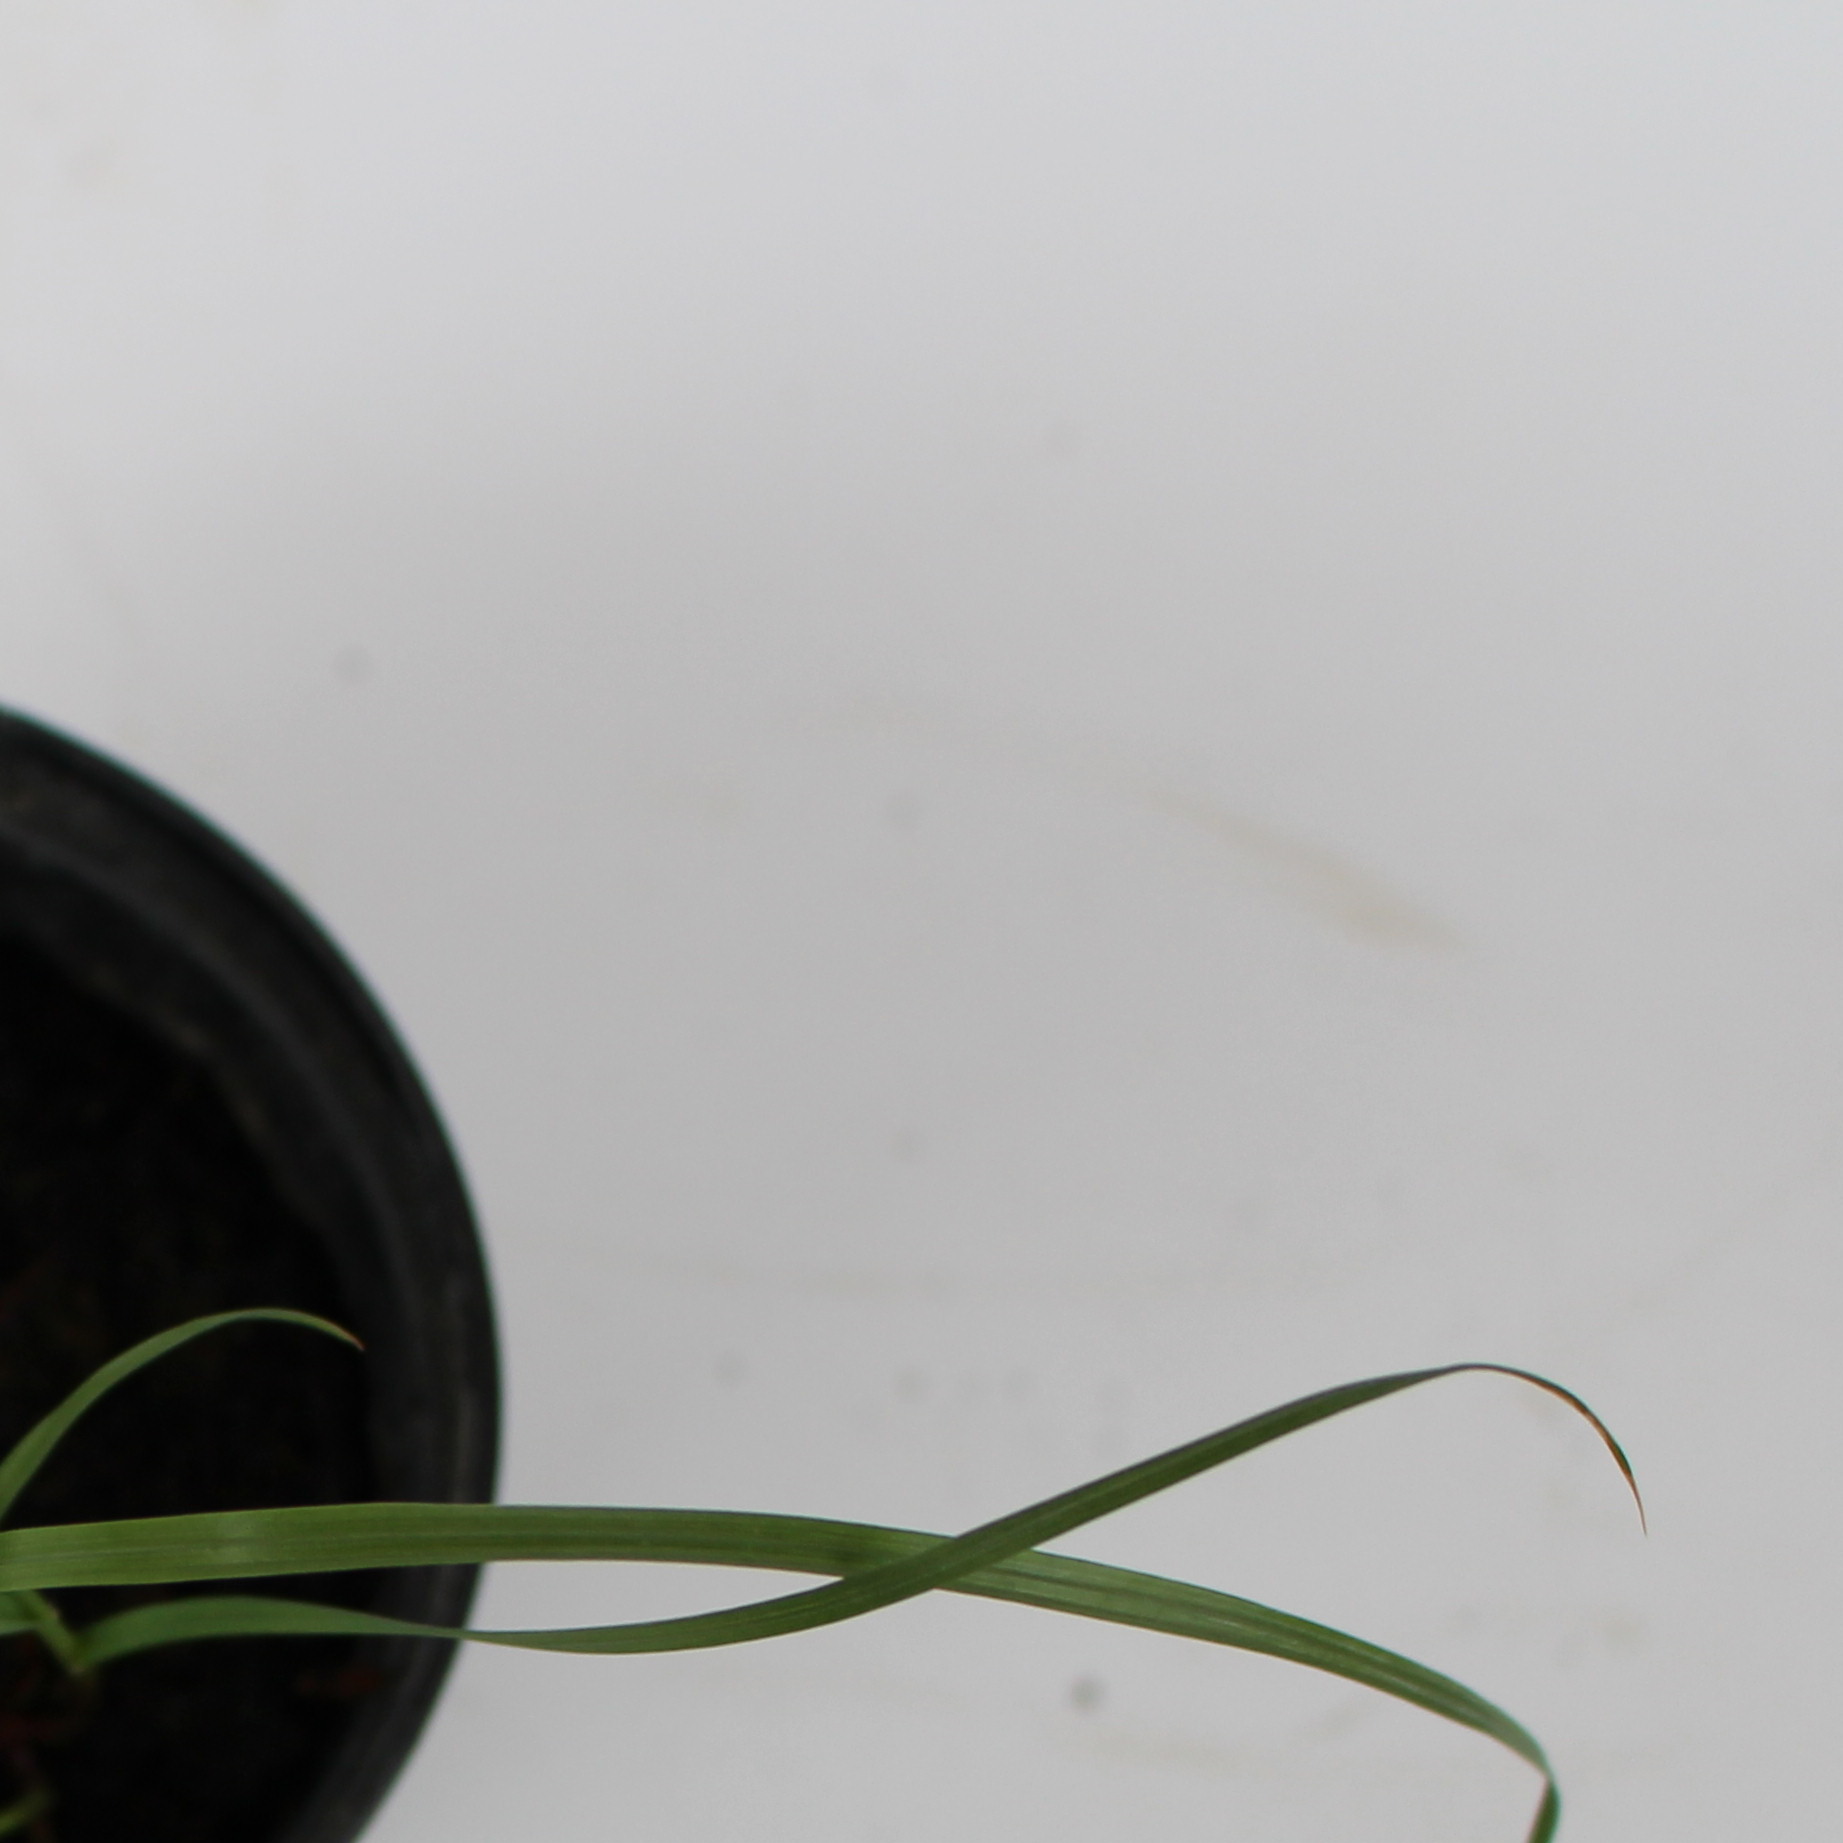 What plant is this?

Lolium multiflorum
